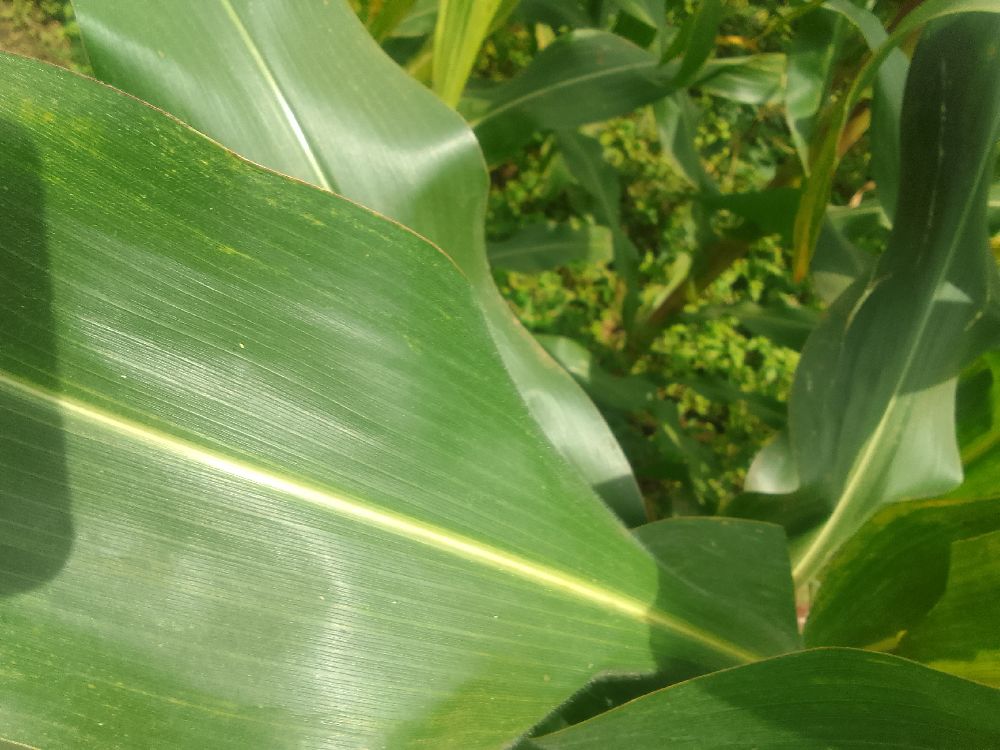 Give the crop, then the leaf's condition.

maize, healthy
